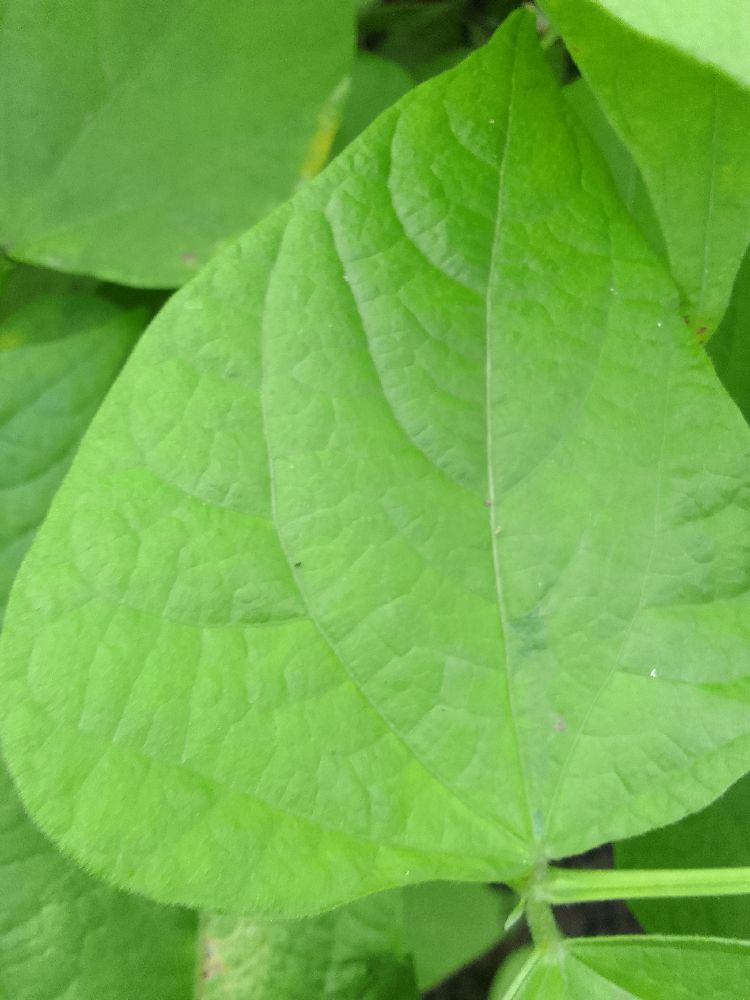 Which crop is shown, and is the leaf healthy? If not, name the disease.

common bean, healthy
